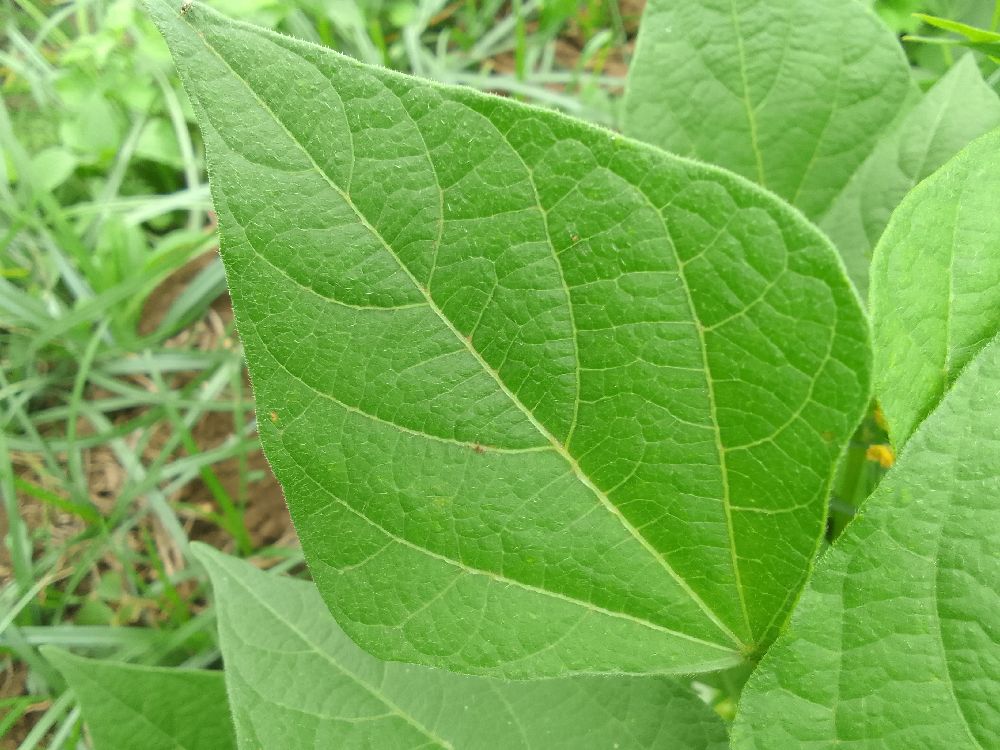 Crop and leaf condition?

common bean, healthy
